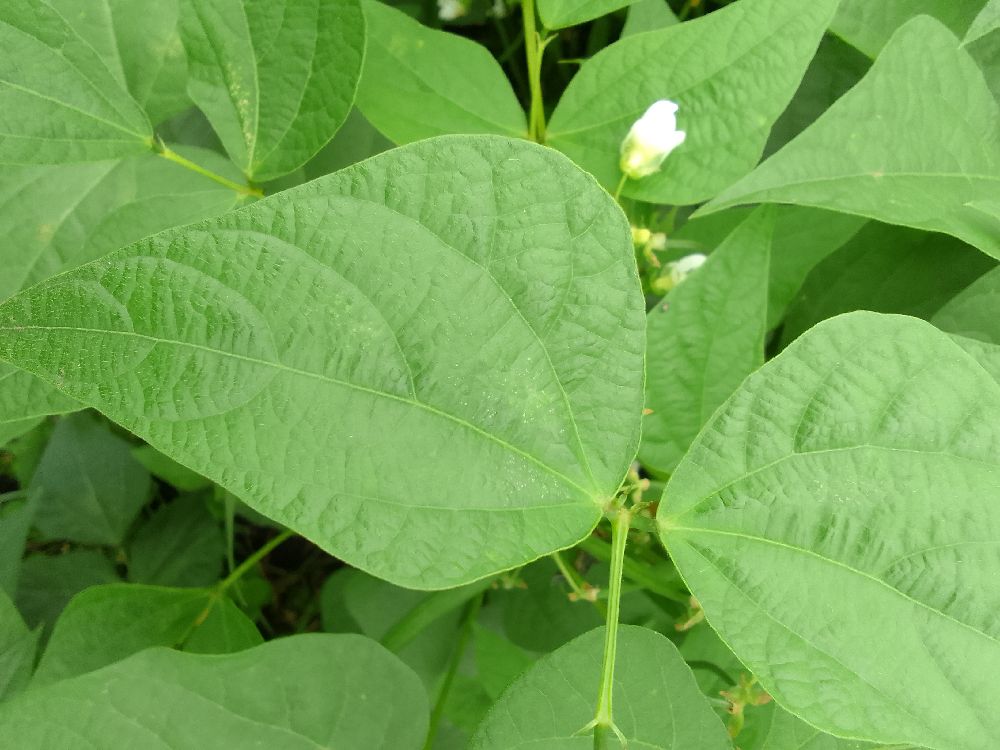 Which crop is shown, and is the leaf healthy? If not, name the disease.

common bean, healthy
